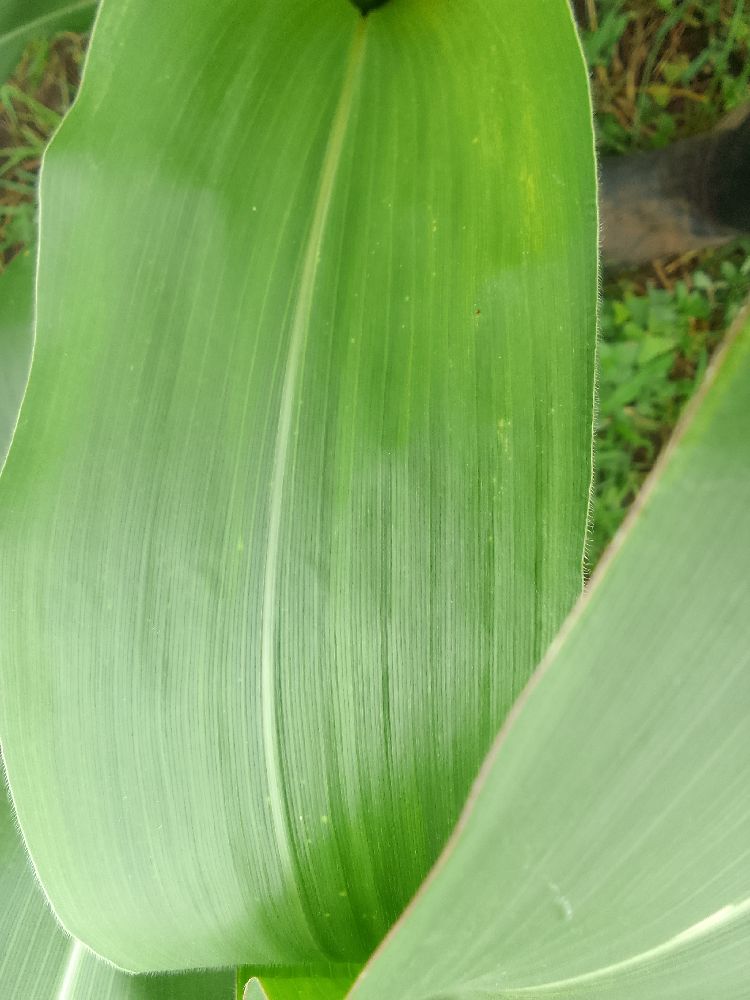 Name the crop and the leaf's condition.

maize, healthy
